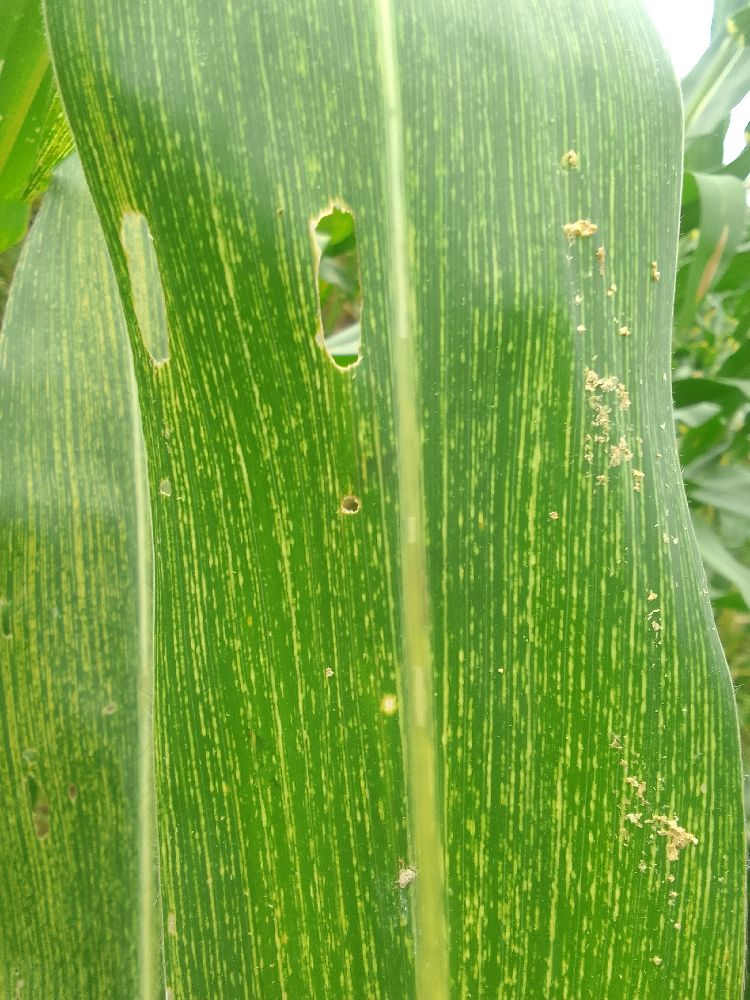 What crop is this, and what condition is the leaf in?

maize, maize streak virus
